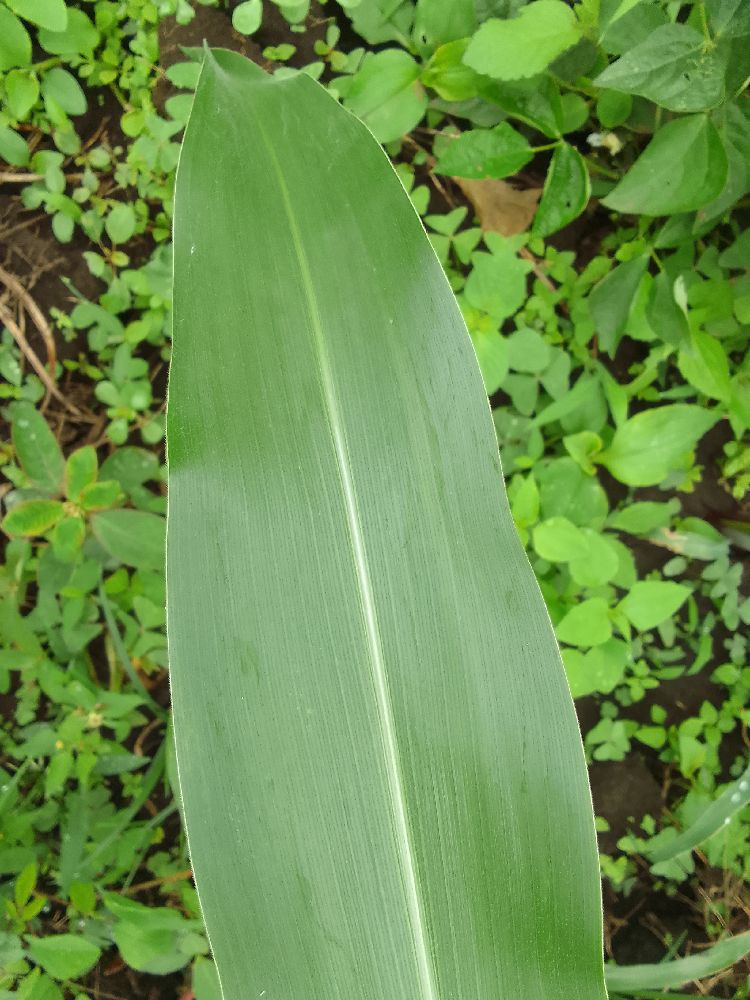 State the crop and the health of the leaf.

maize, healthy
